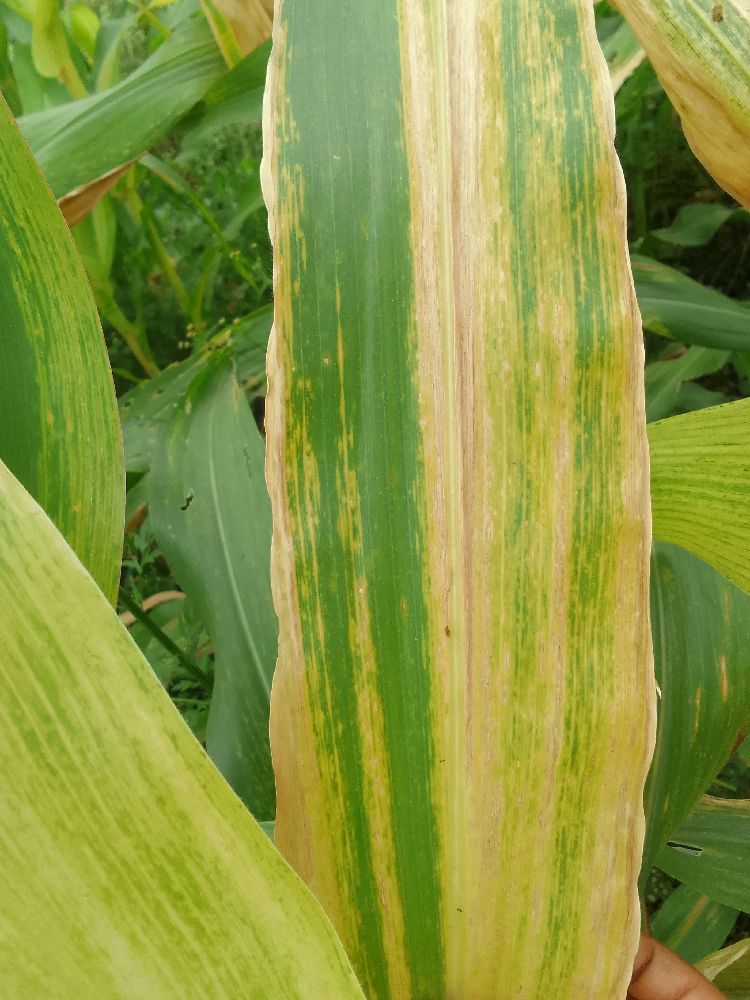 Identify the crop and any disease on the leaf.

maize, maize lethal necrosis
